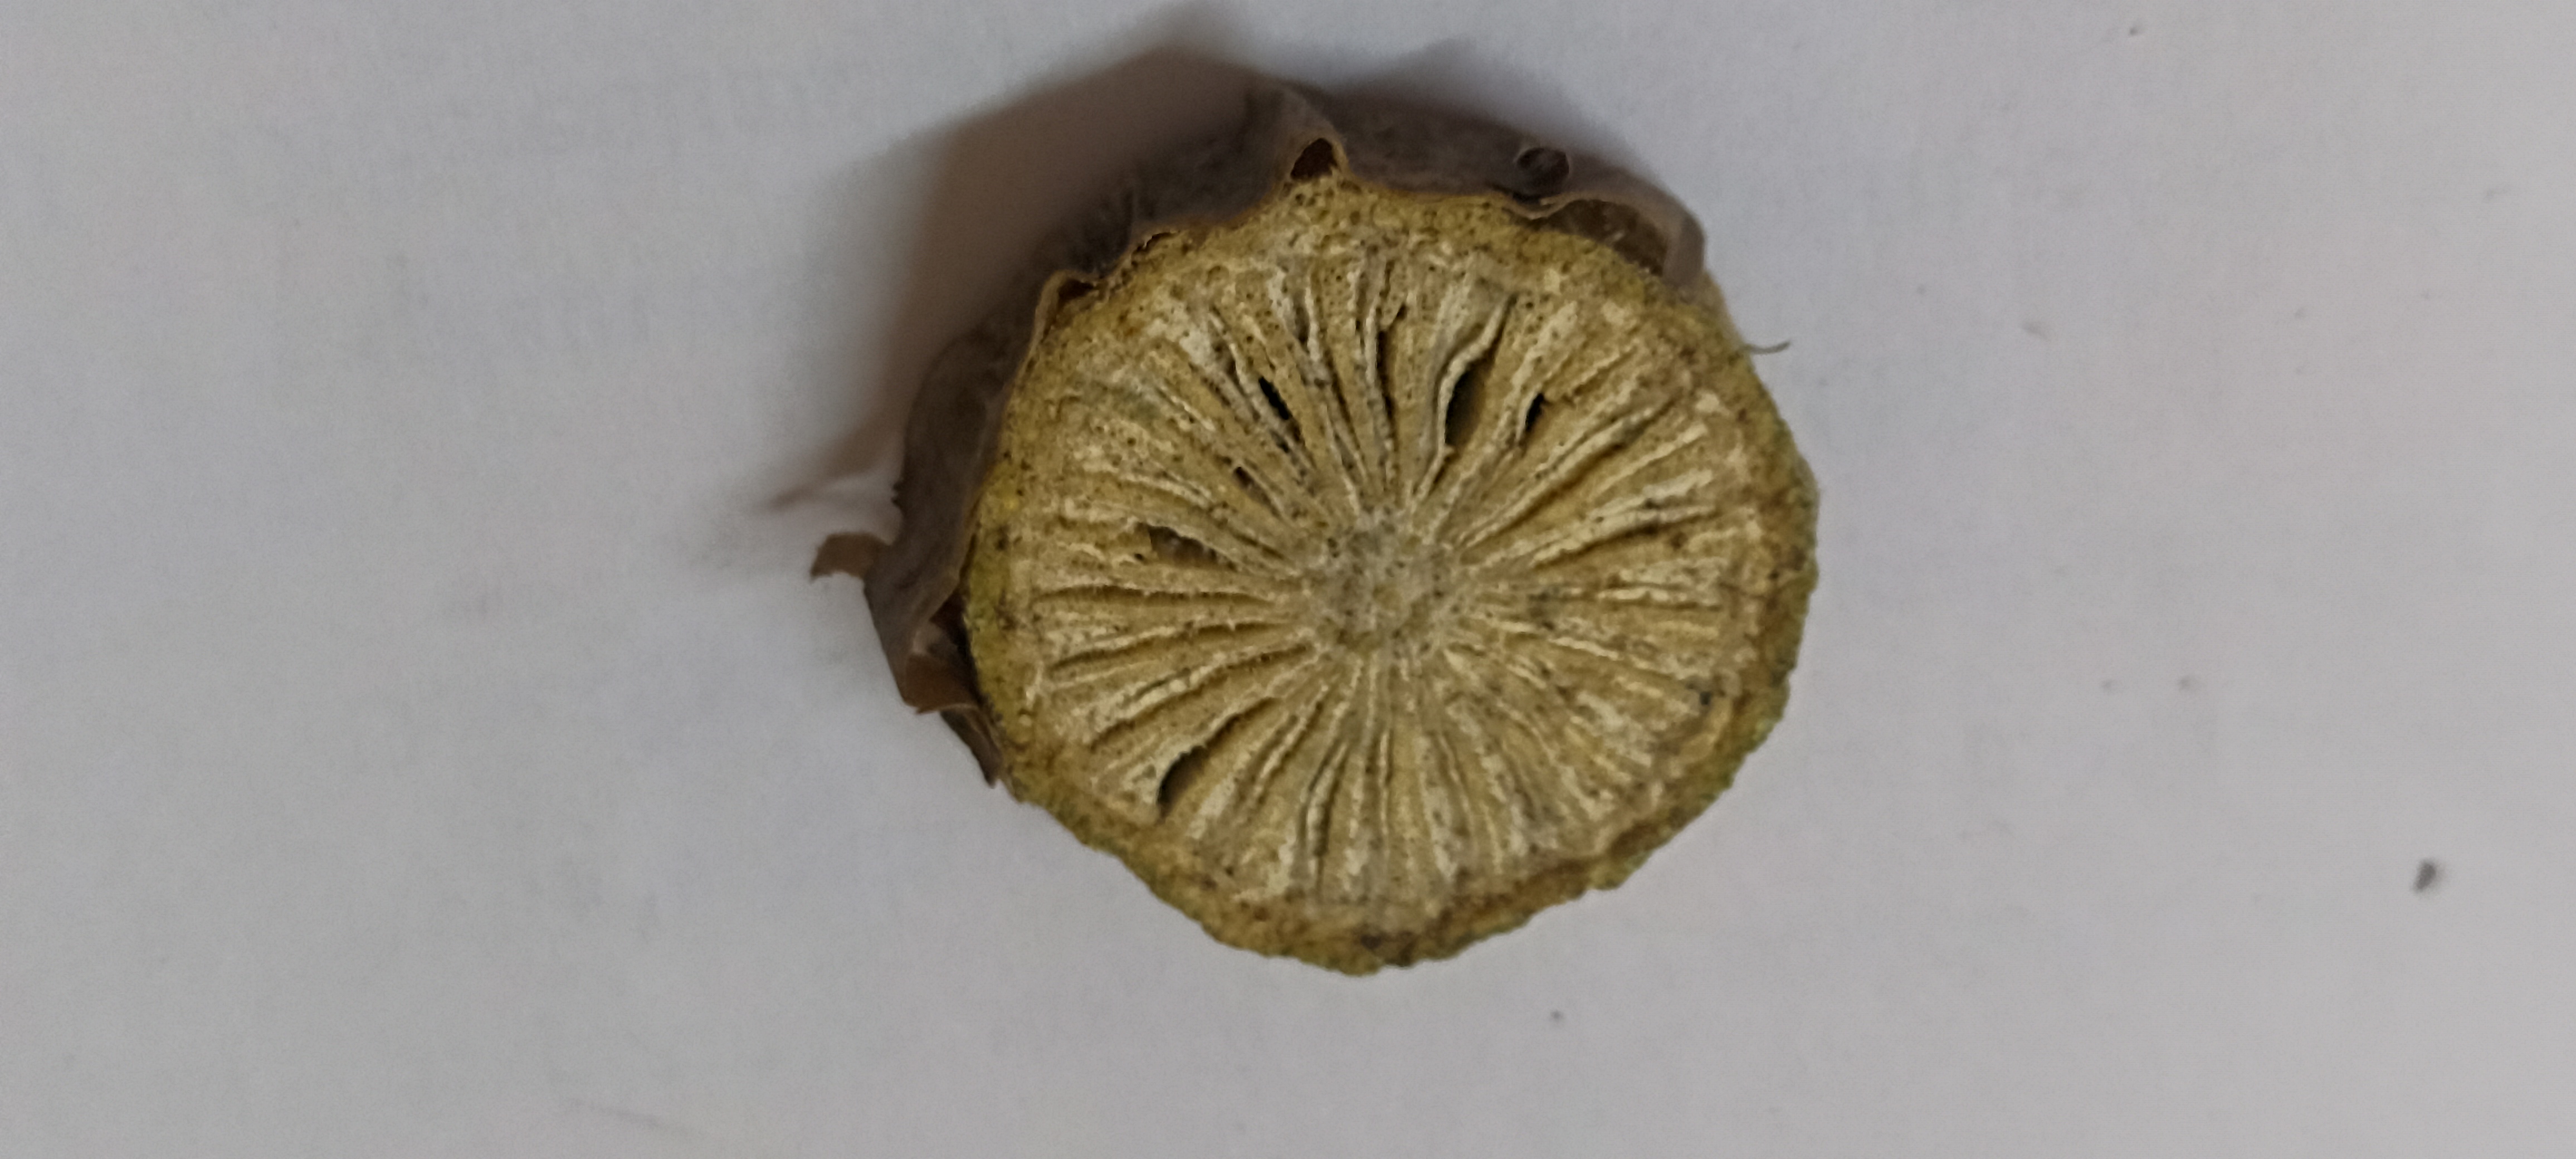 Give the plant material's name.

gulvel
